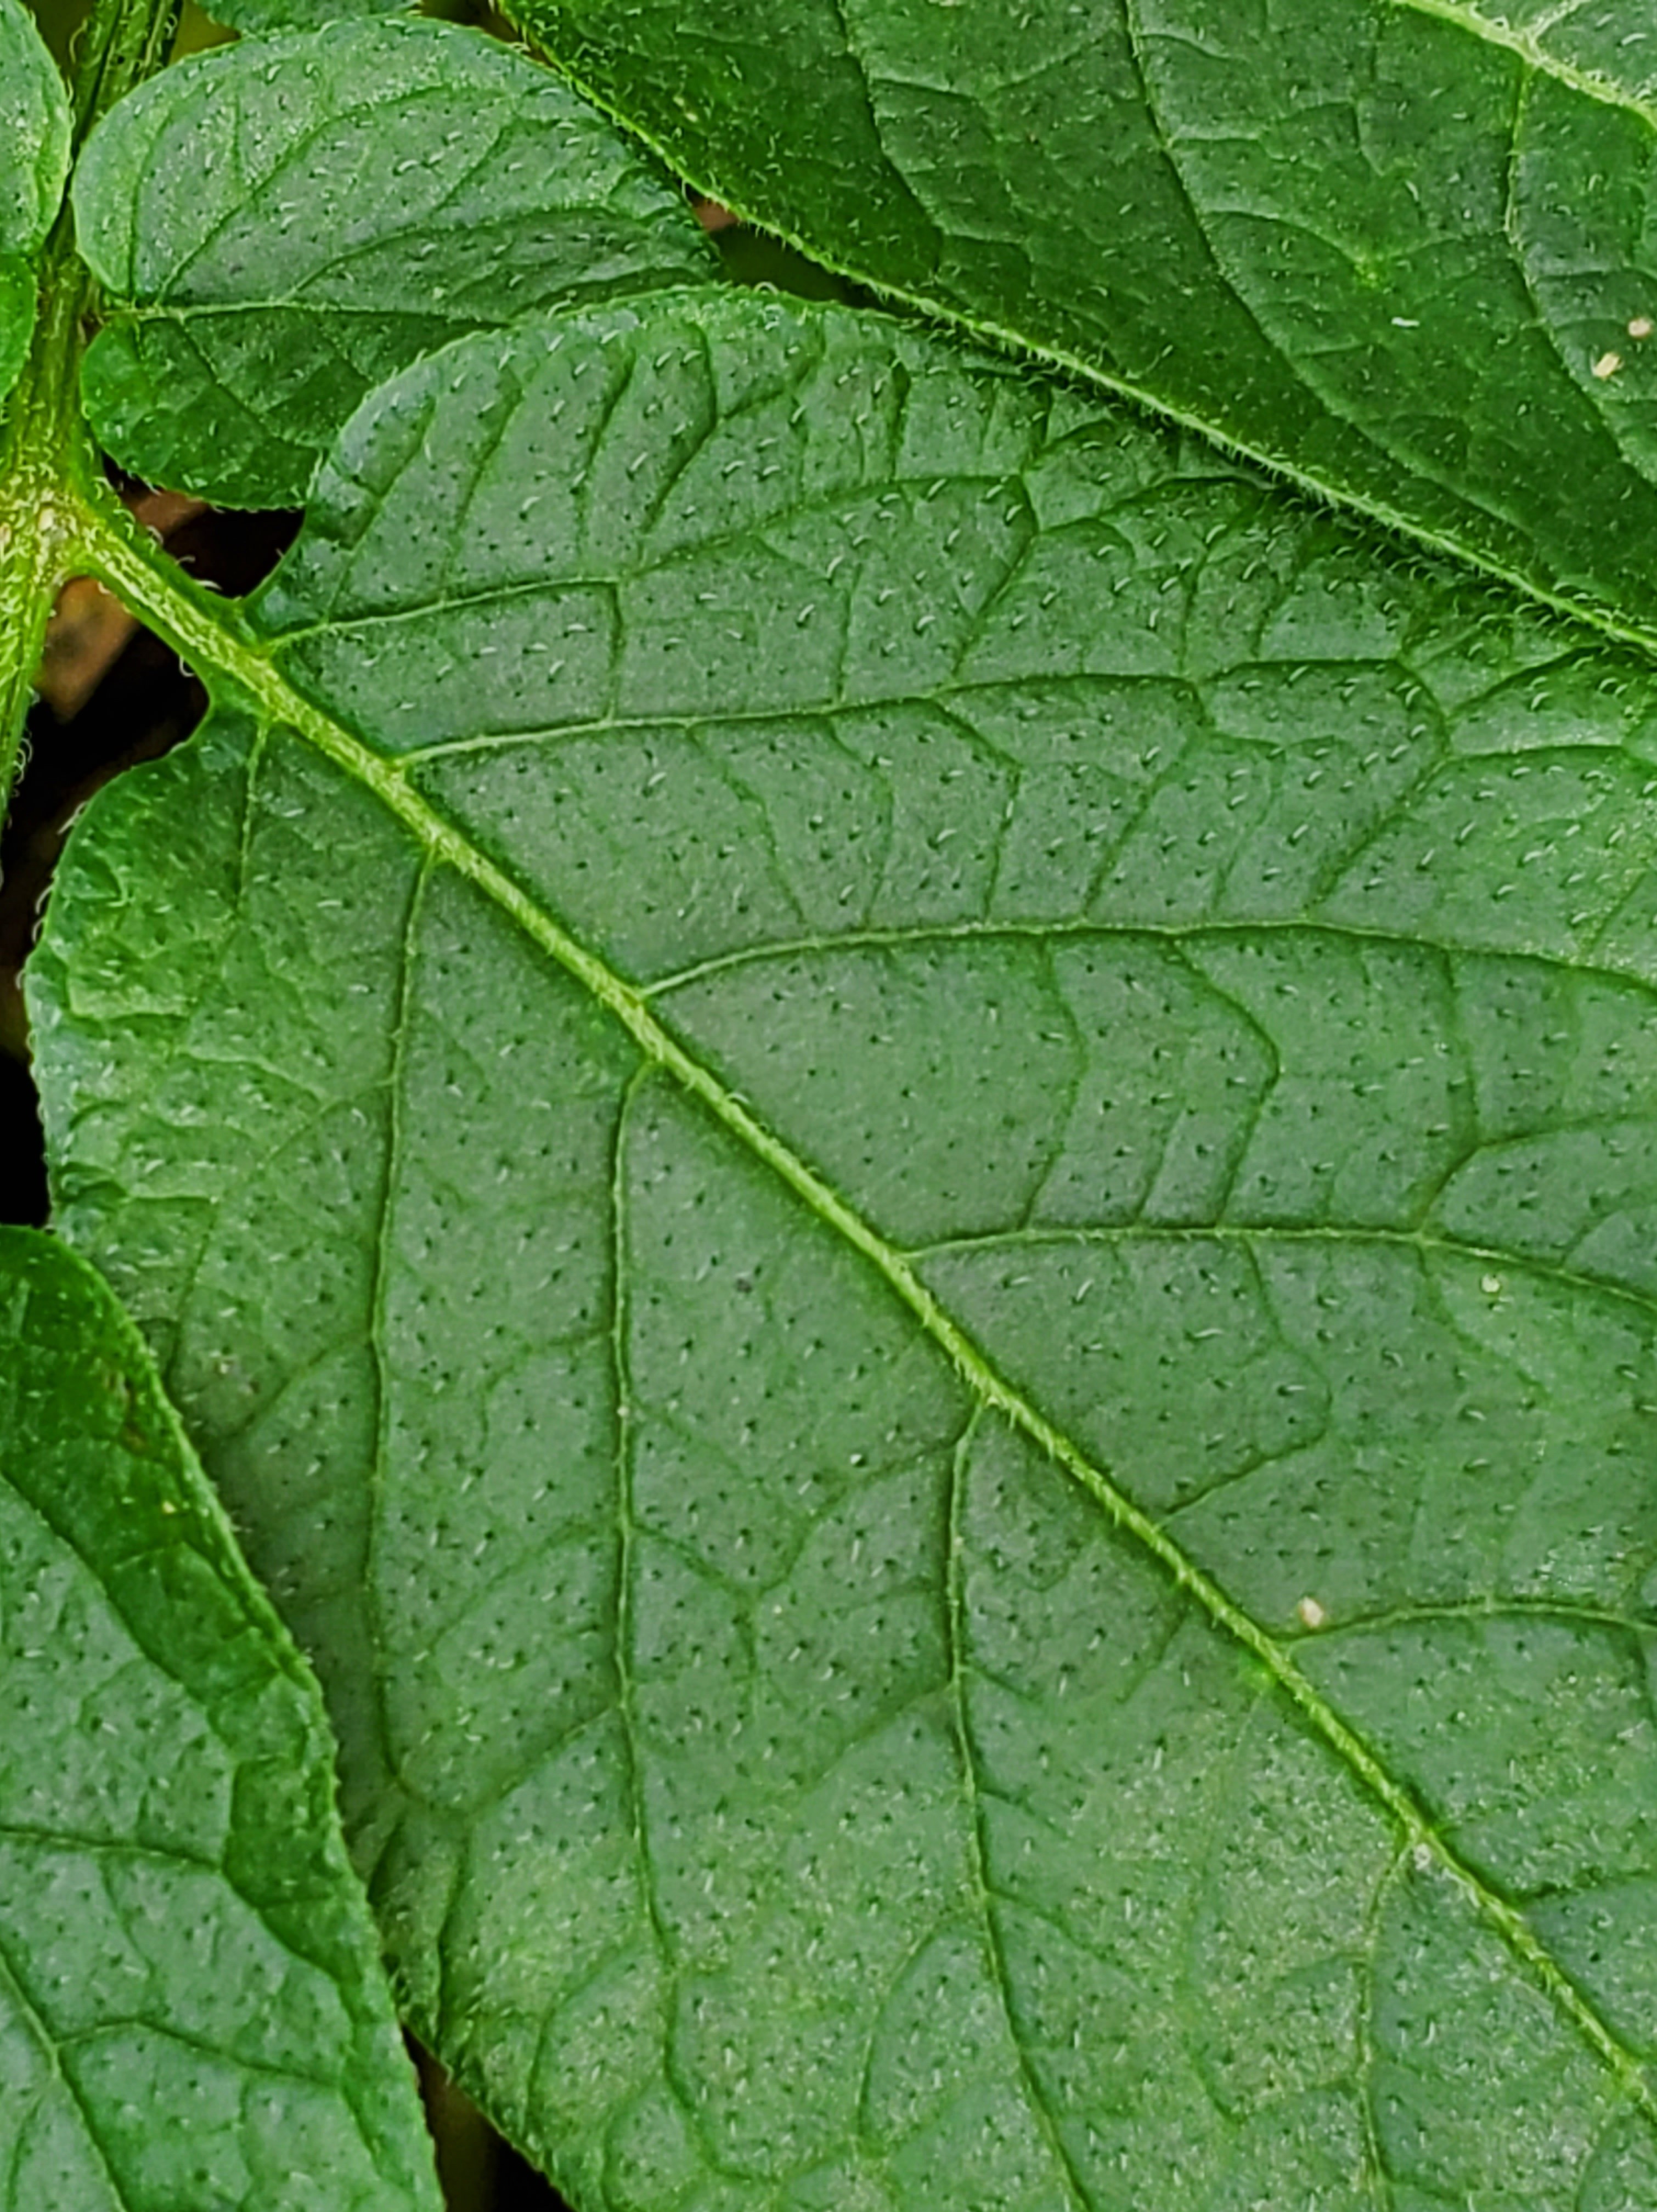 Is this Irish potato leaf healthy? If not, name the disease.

healthy
